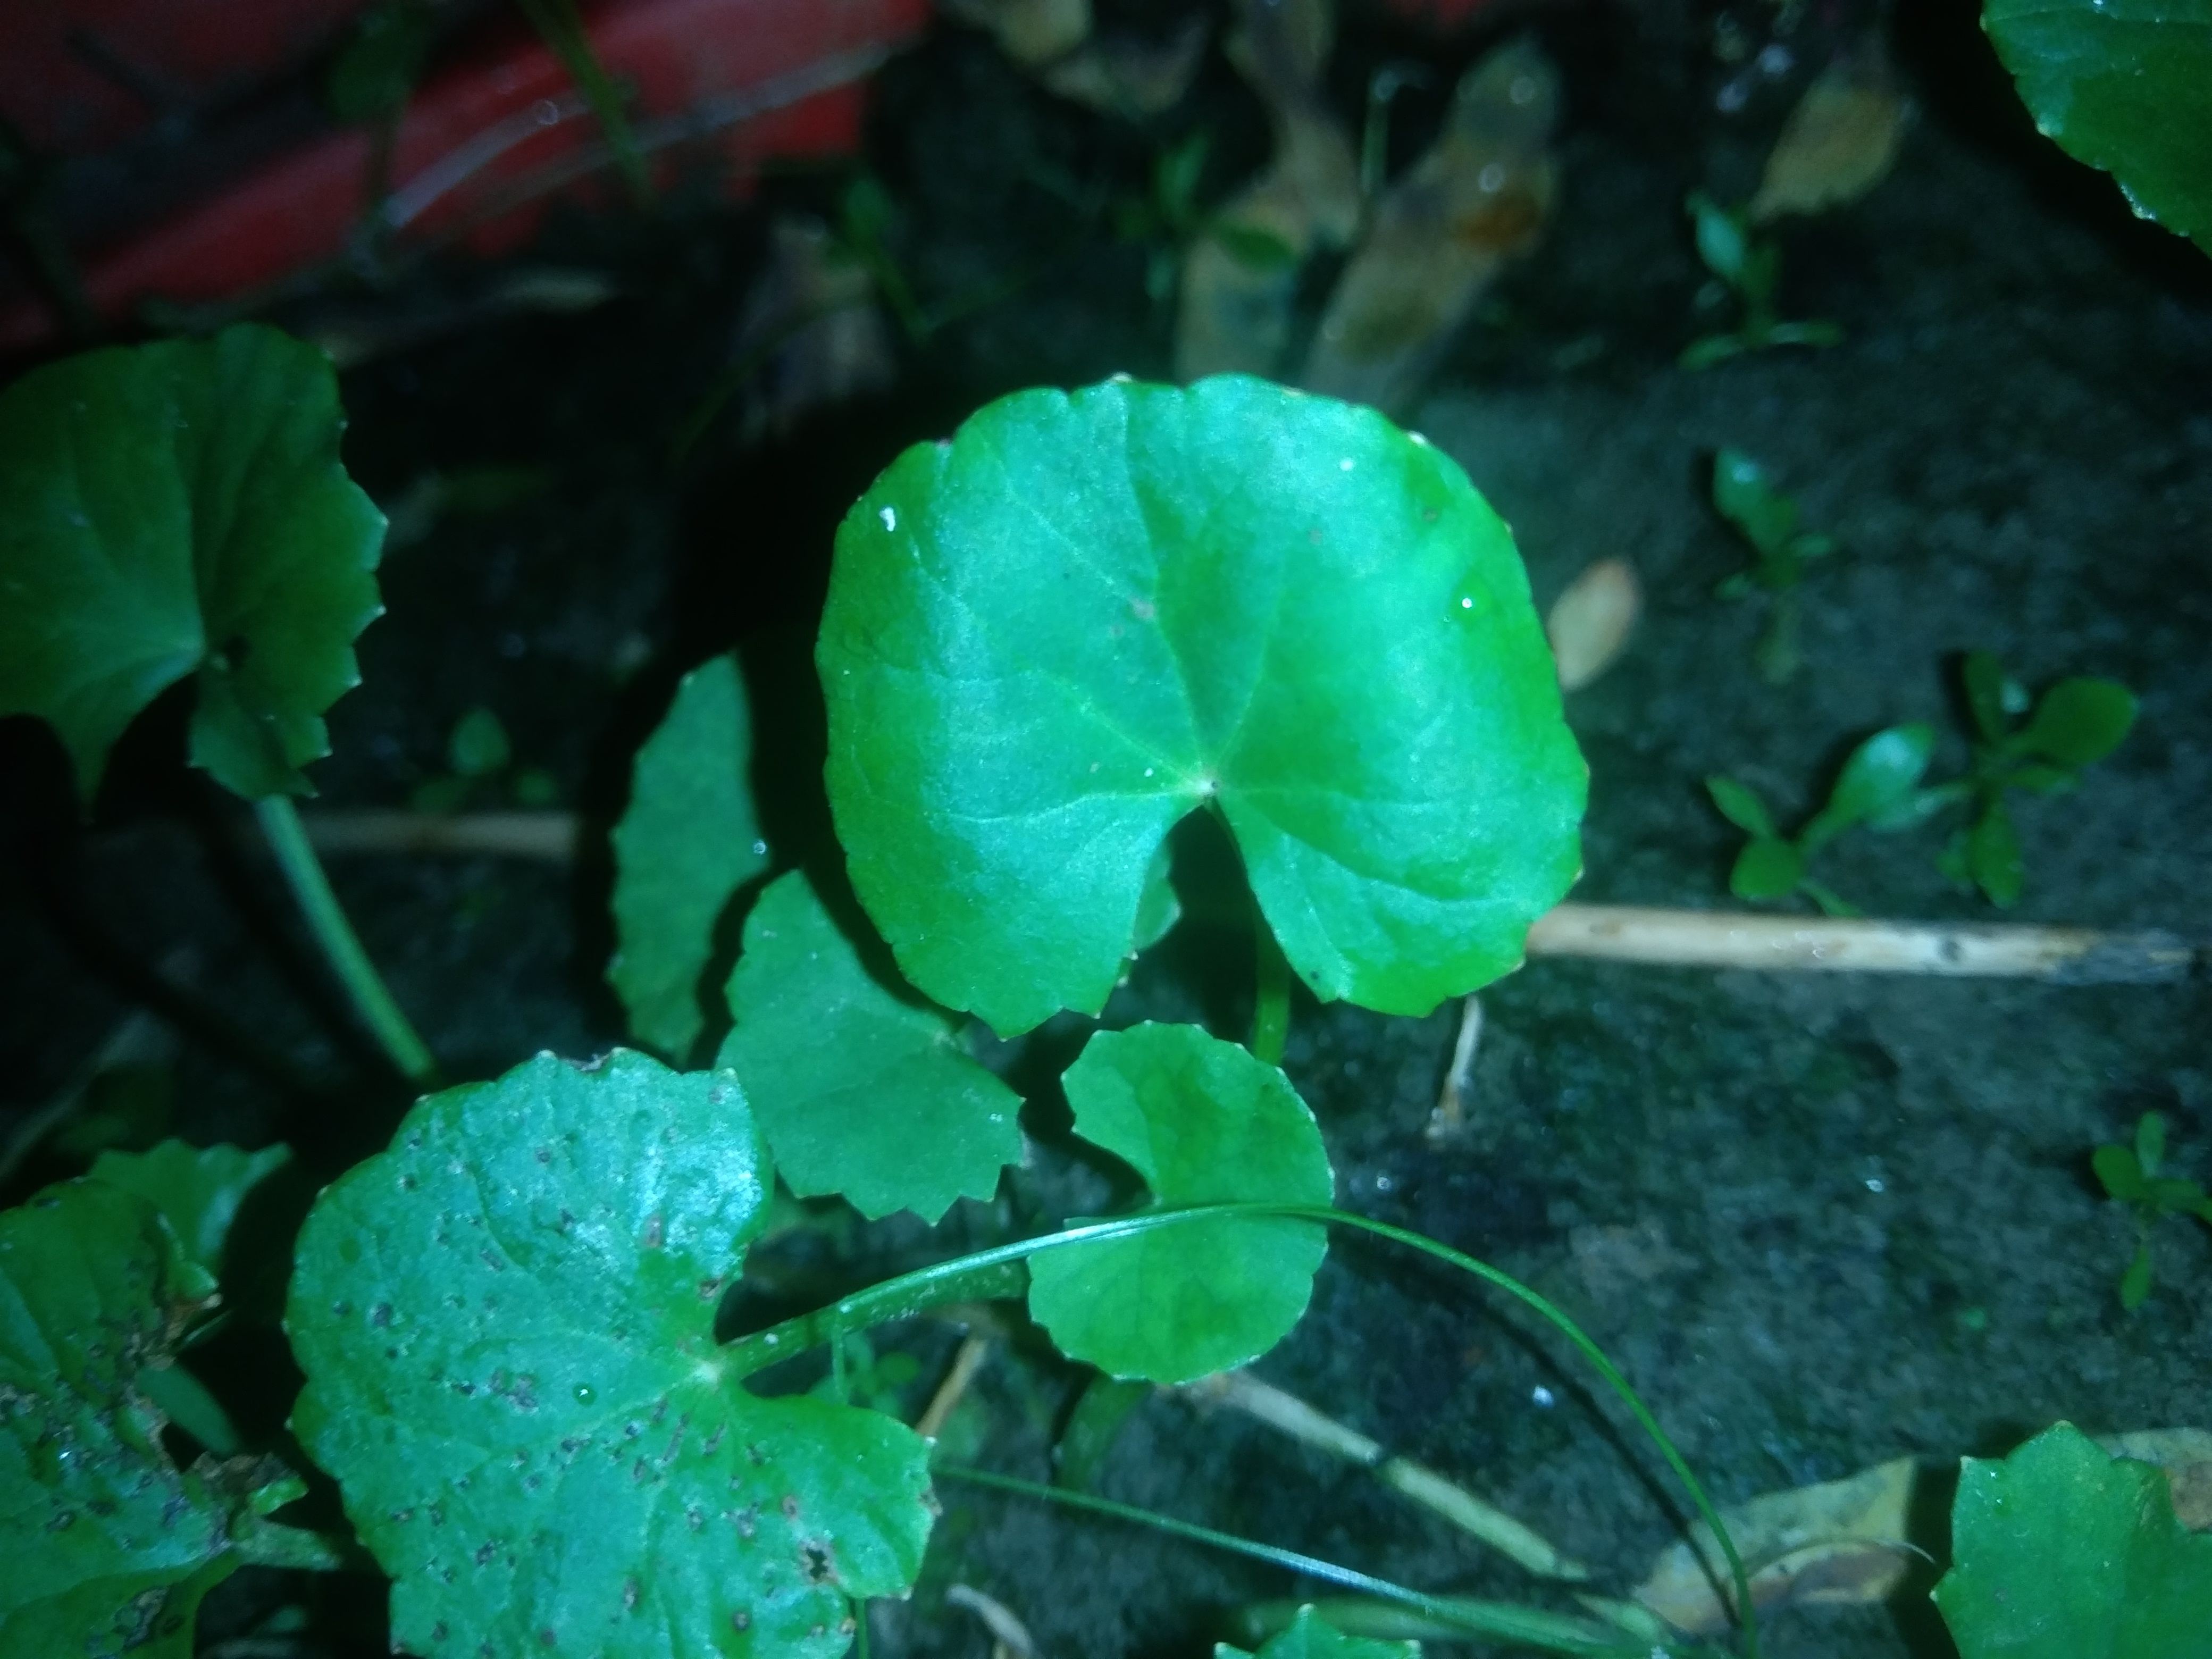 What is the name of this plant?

thankuni
